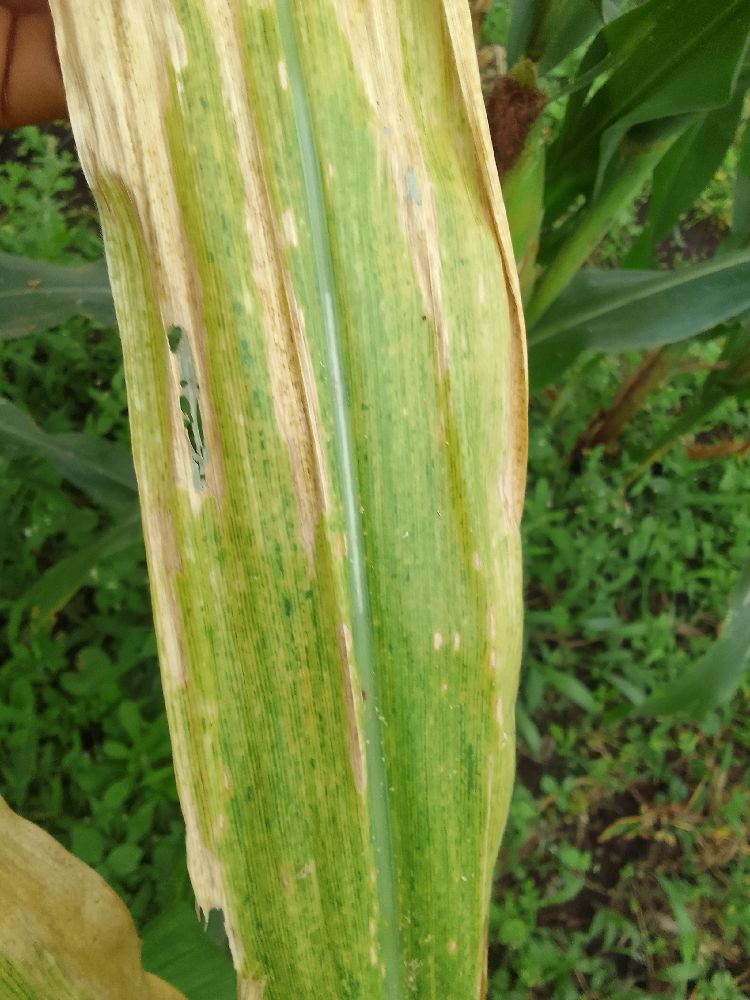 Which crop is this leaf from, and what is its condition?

maize, maize lethal necrosis
